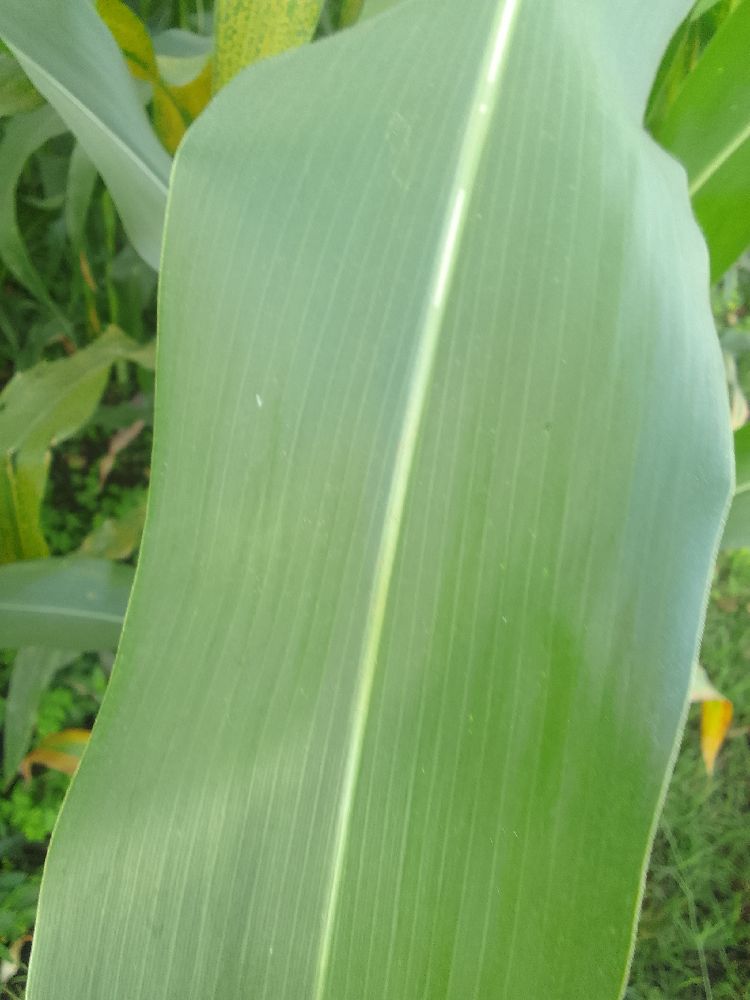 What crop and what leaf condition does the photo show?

maize, healthy
